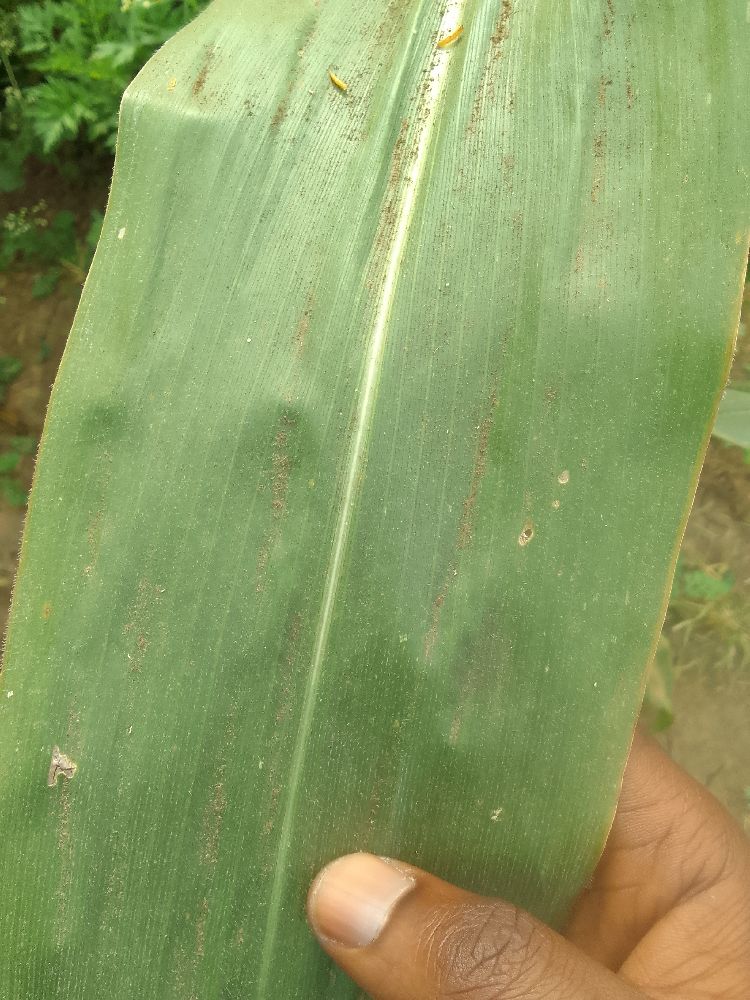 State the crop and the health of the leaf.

maize, healthy
